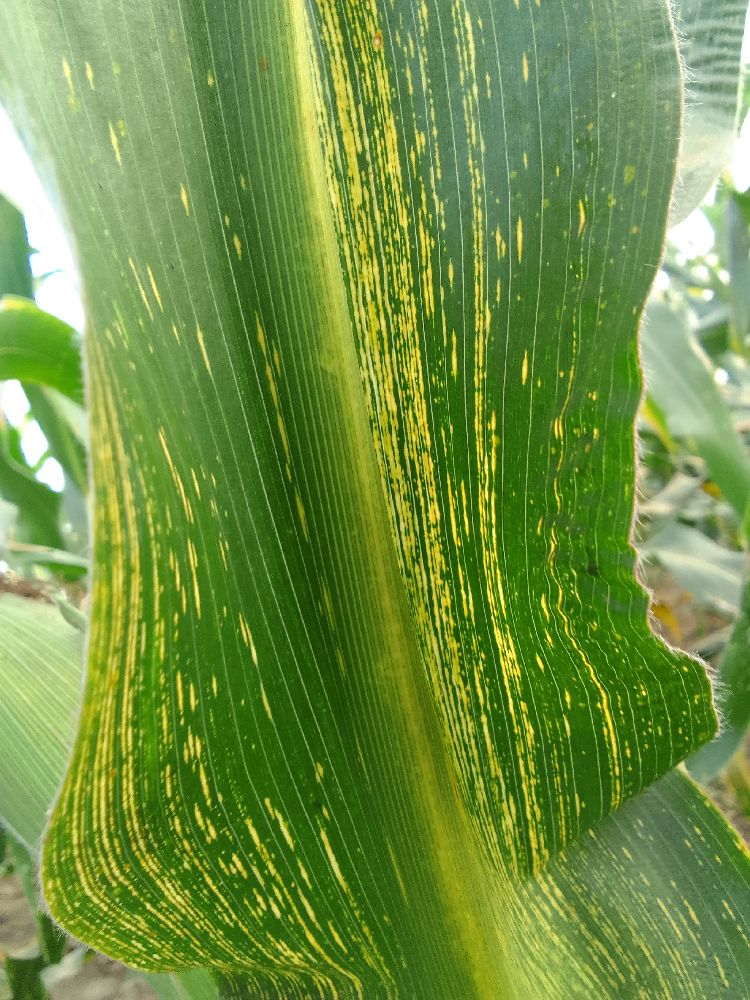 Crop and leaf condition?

maize, maize streak virus
